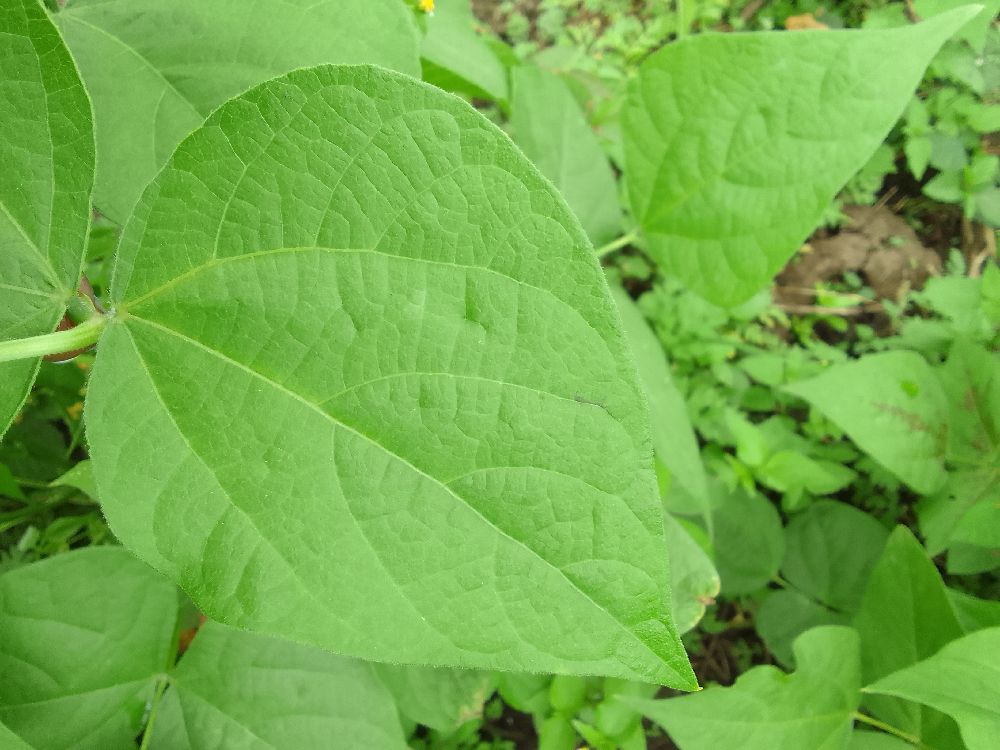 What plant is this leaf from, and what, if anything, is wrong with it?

common bean, healthy
